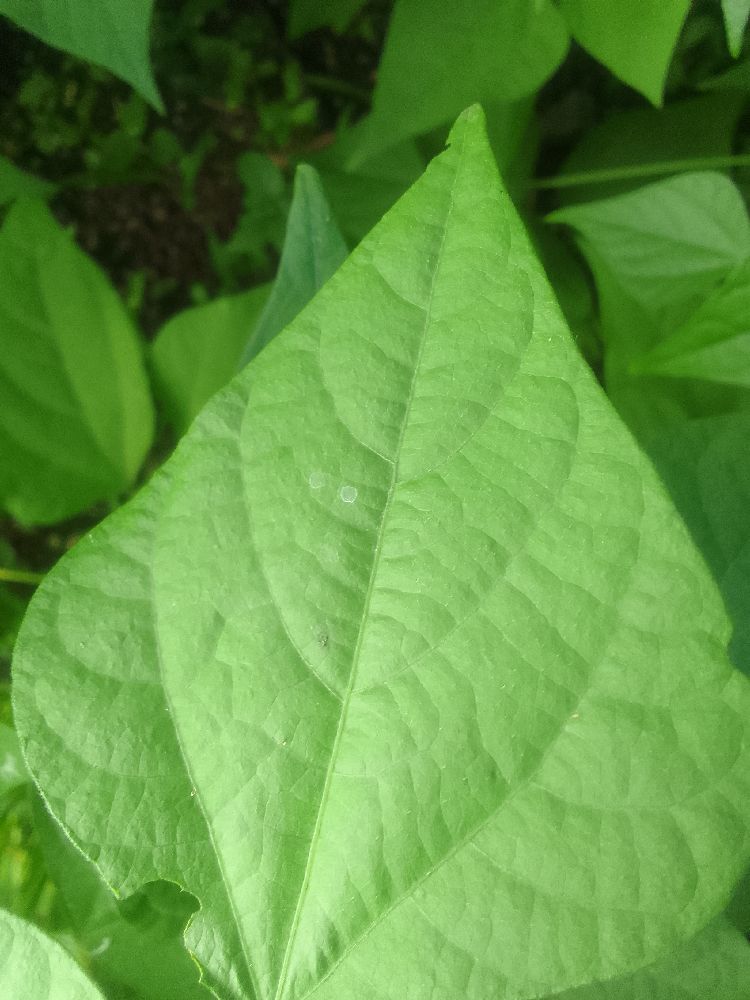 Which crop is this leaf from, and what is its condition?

common bean, healthy
